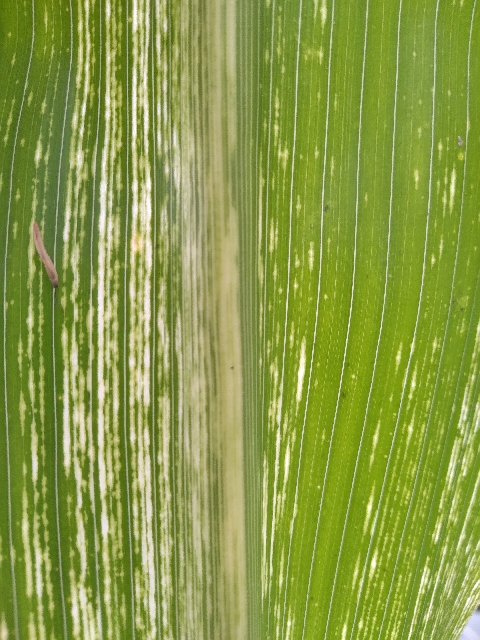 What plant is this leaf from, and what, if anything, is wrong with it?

maize, maize streak virus
